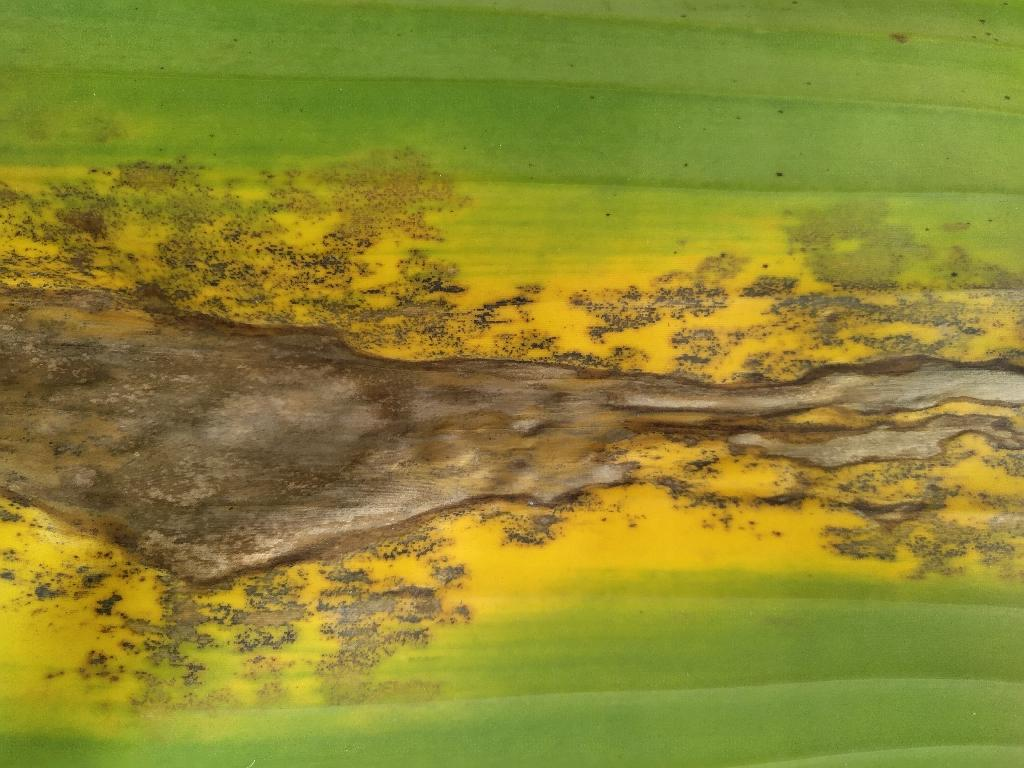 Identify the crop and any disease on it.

banana, black sigatoka
